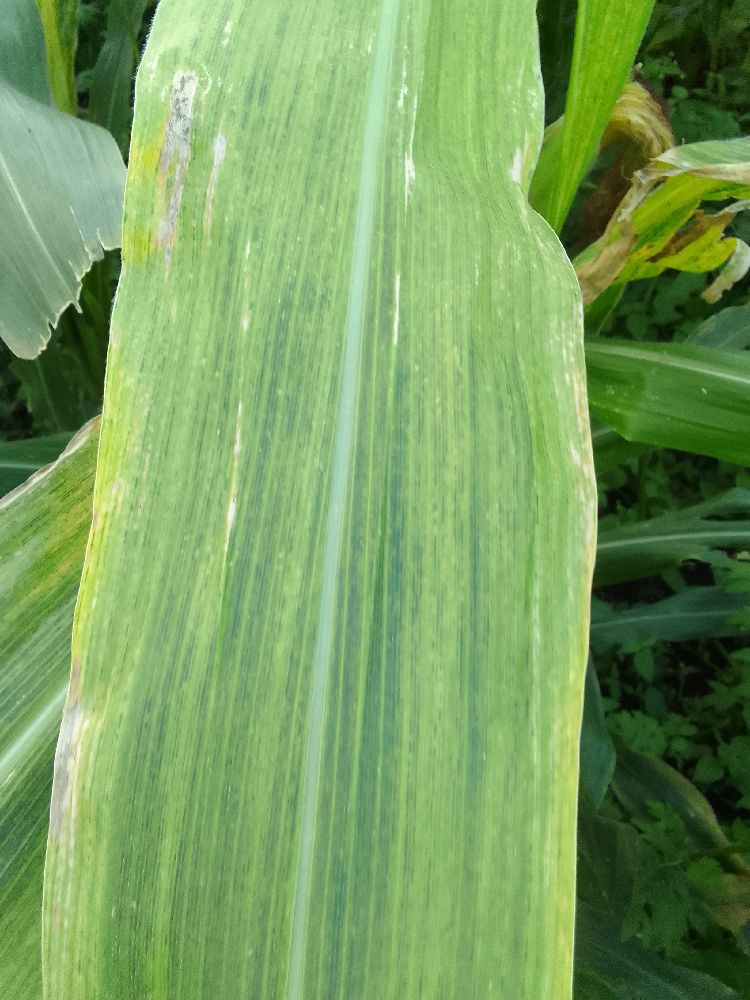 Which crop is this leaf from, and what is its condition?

maize, maize lethal necrosis
